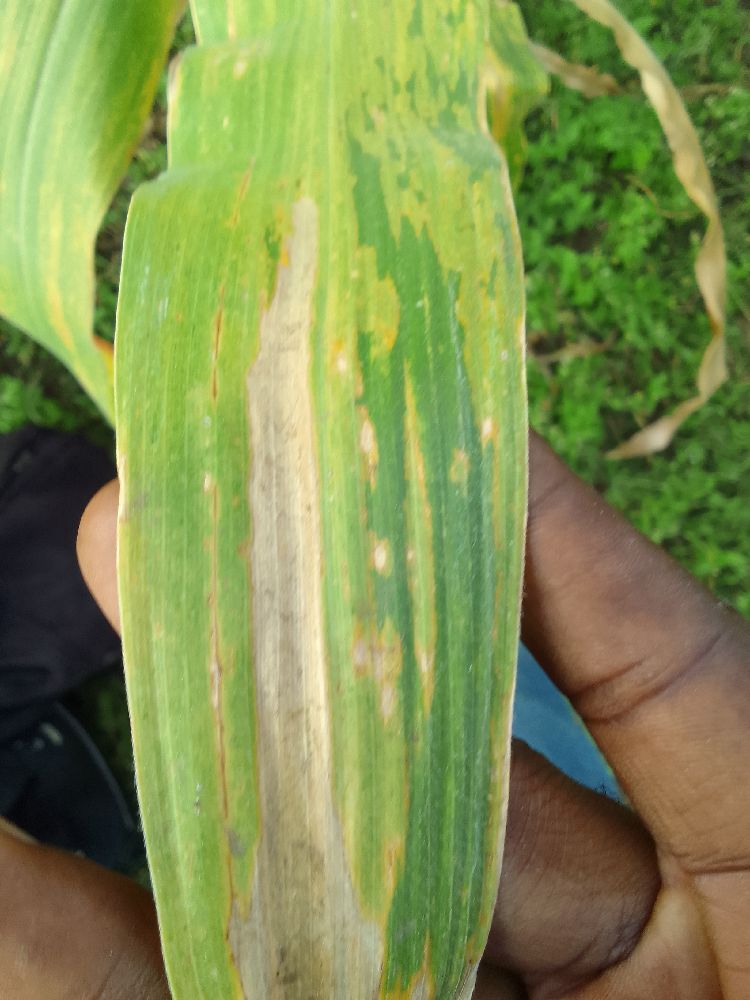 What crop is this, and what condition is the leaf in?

maize, maize lethal necrosis
